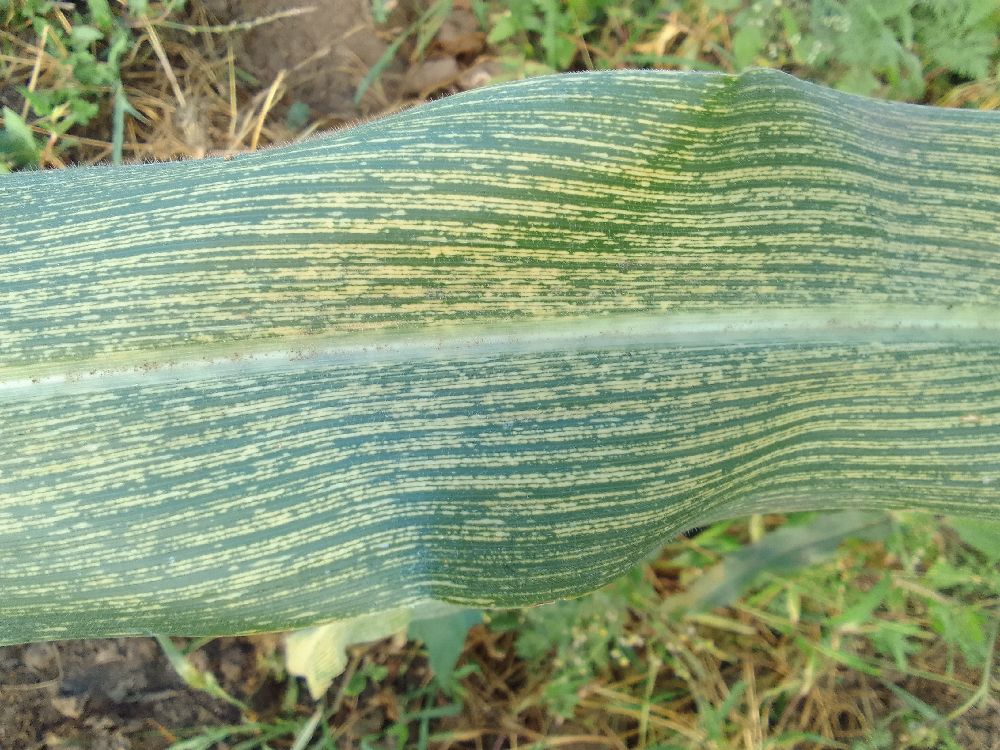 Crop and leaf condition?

maize, maize streak virus
